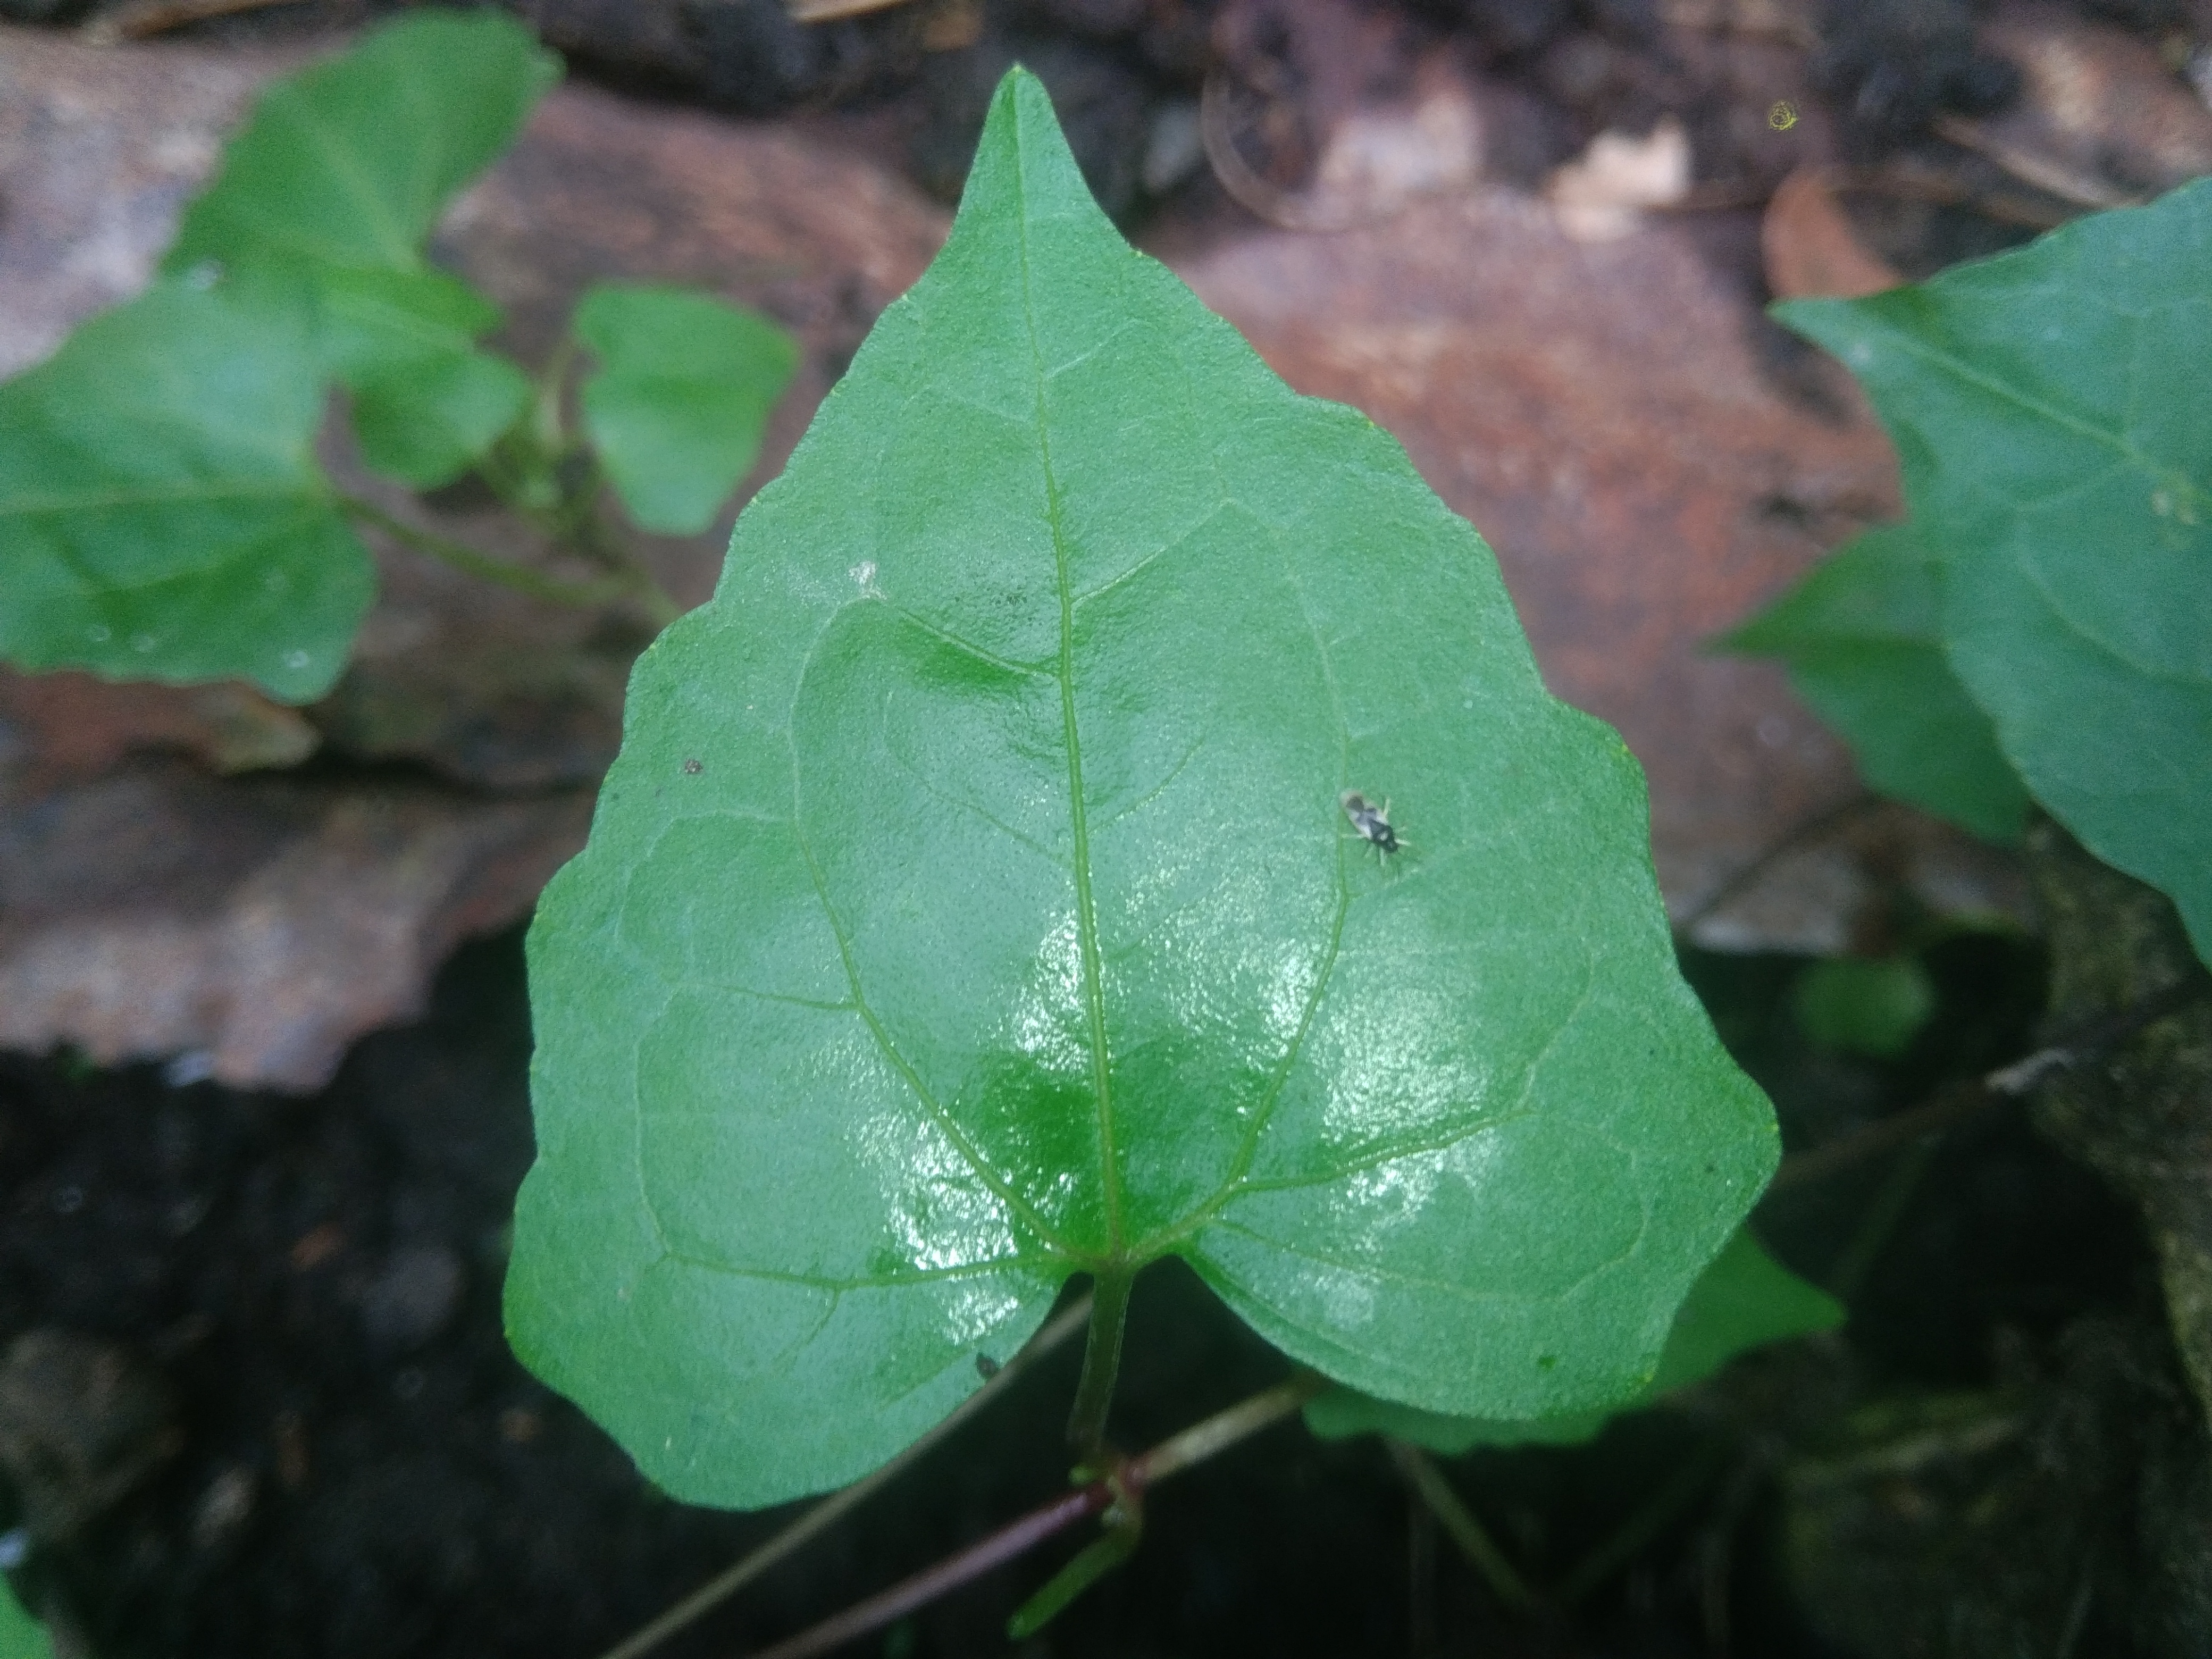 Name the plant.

bitter vine
